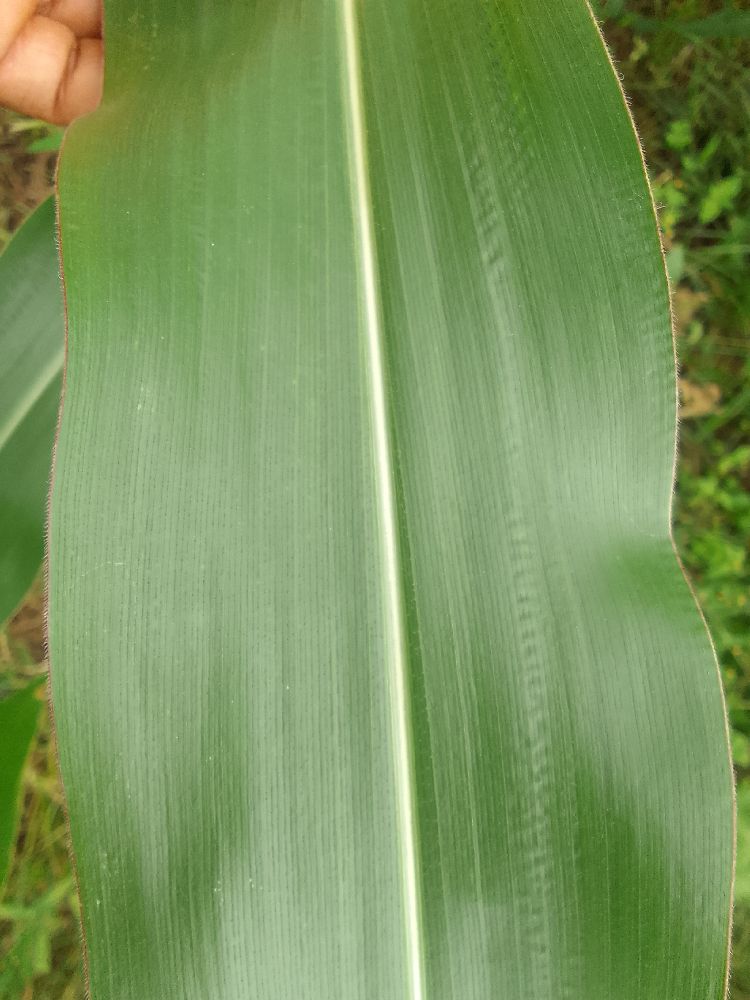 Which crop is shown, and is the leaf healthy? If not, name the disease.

maize, healthy
